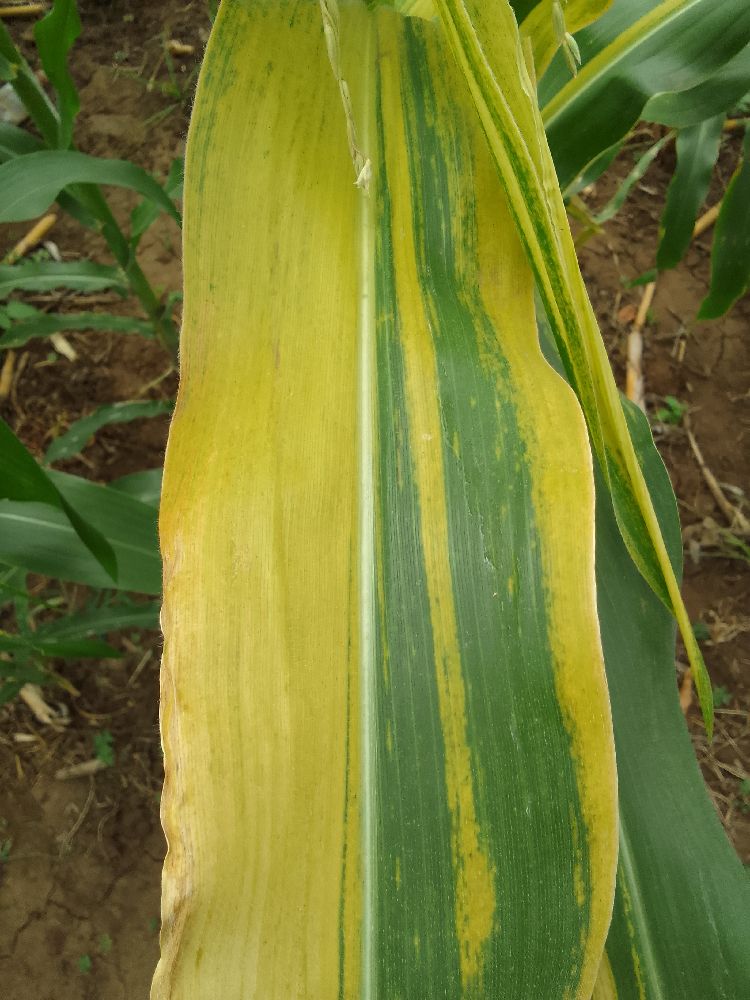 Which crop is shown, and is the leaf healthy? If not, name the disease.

maize, maize lethal necrosis
